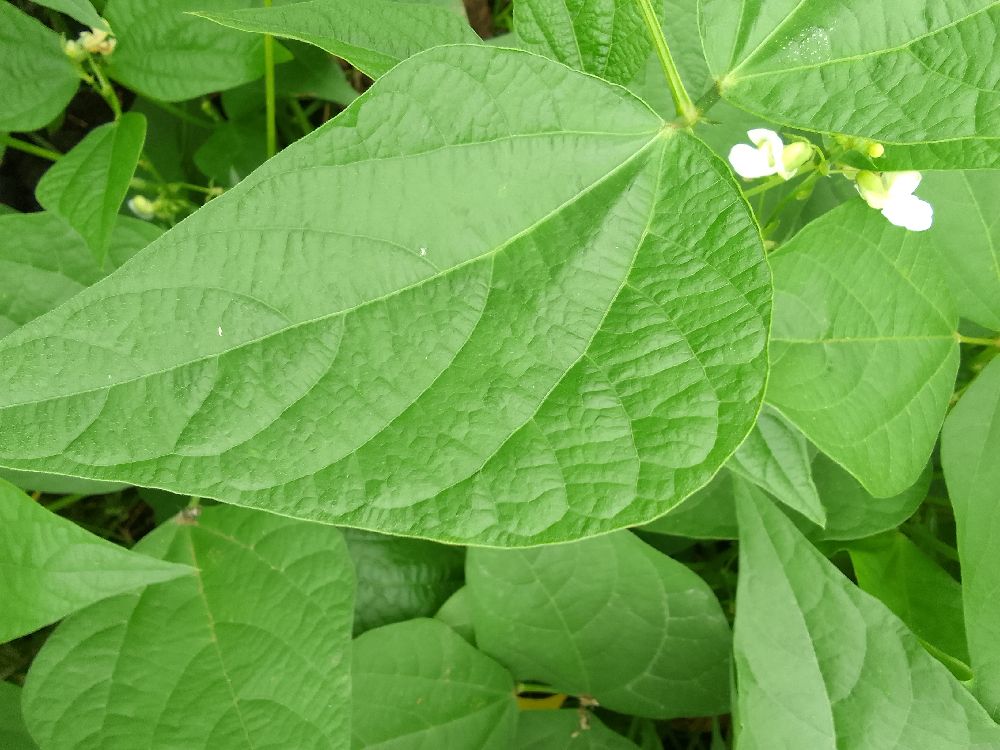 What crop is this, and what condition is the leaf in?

common bean, healthy
